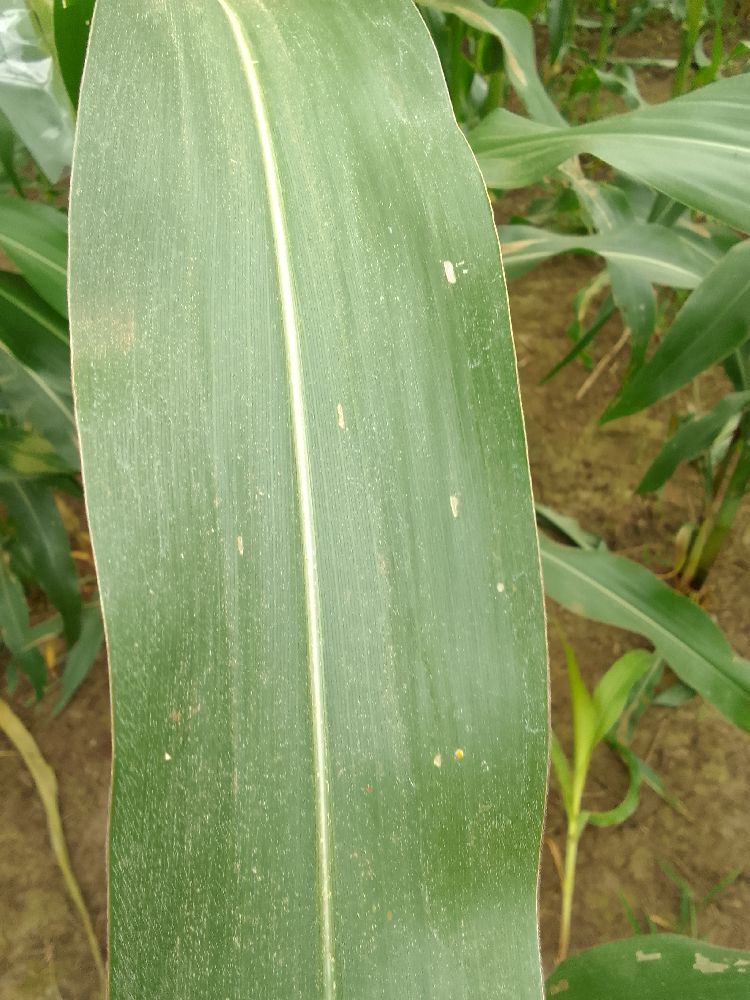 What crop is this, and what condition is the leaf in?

maize, healthy
